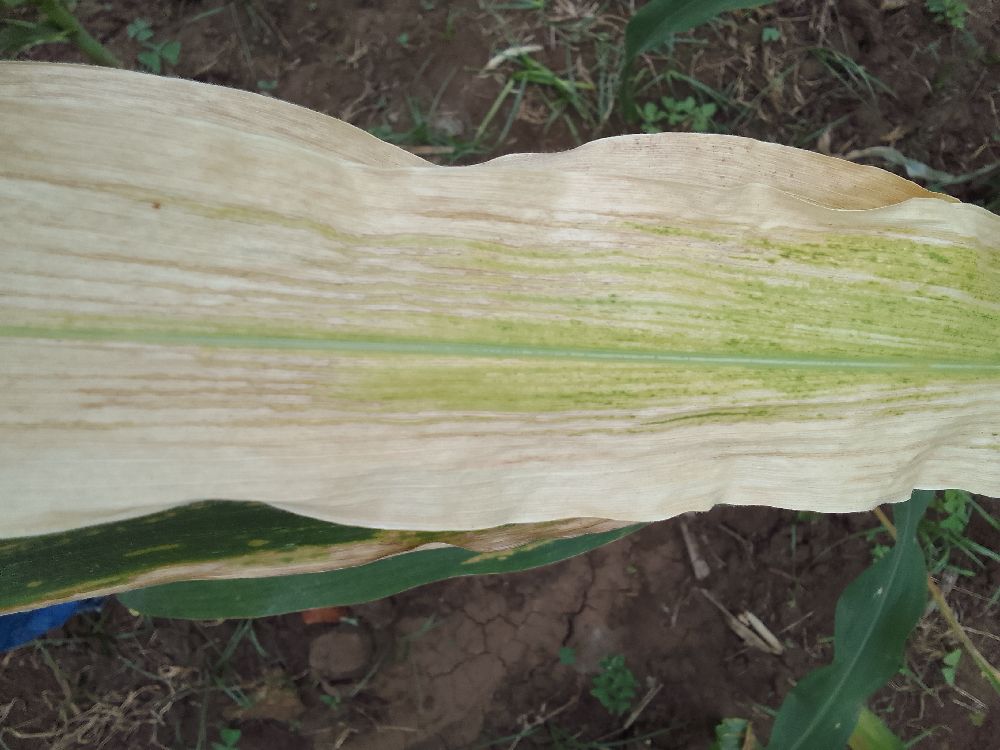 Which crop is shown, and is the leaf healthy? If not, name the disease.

maize, maize lethal necrosis
